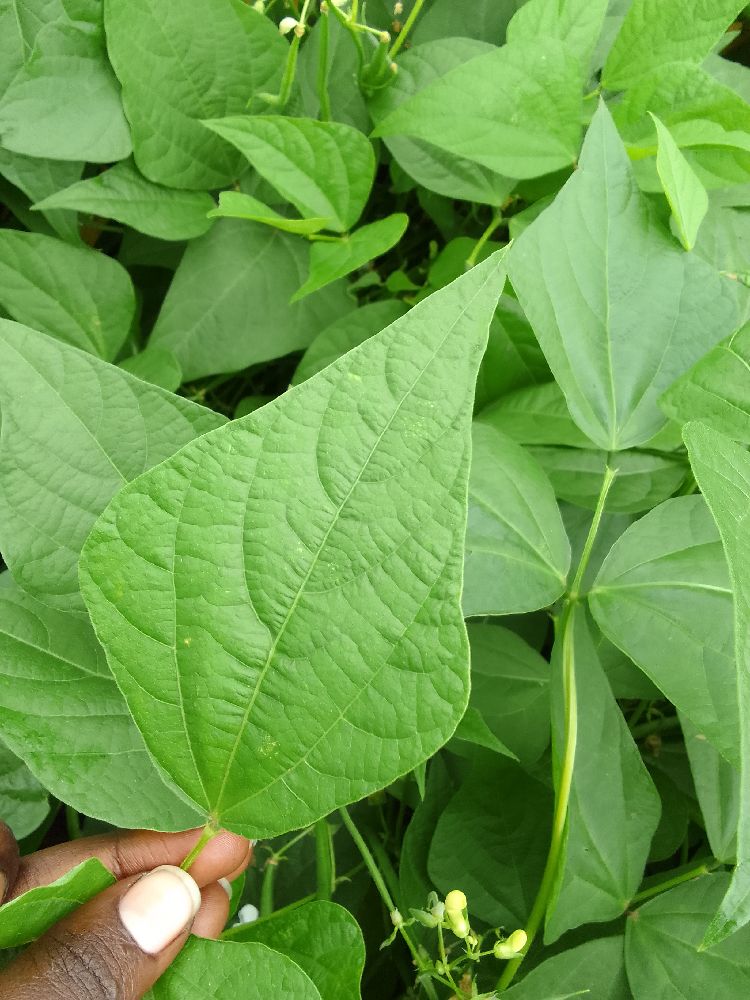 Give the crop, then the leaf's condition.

common bean, healthy
